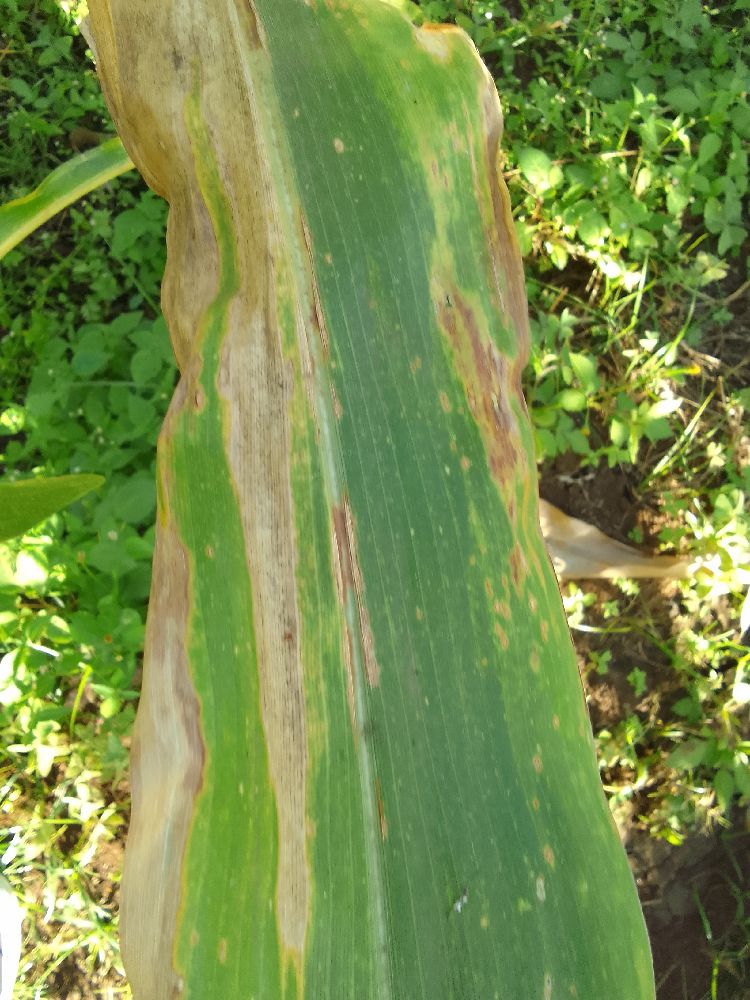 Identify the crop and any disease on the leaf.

maize, maize lethal necrosis
